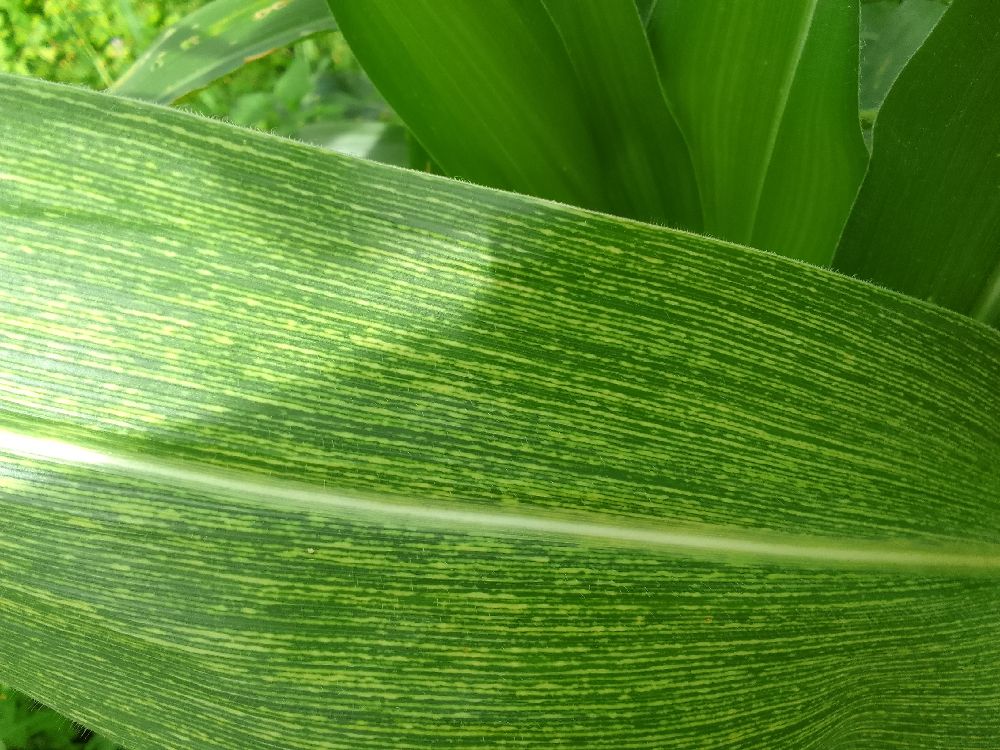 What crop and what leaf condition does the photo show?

maize, maize streak virus
